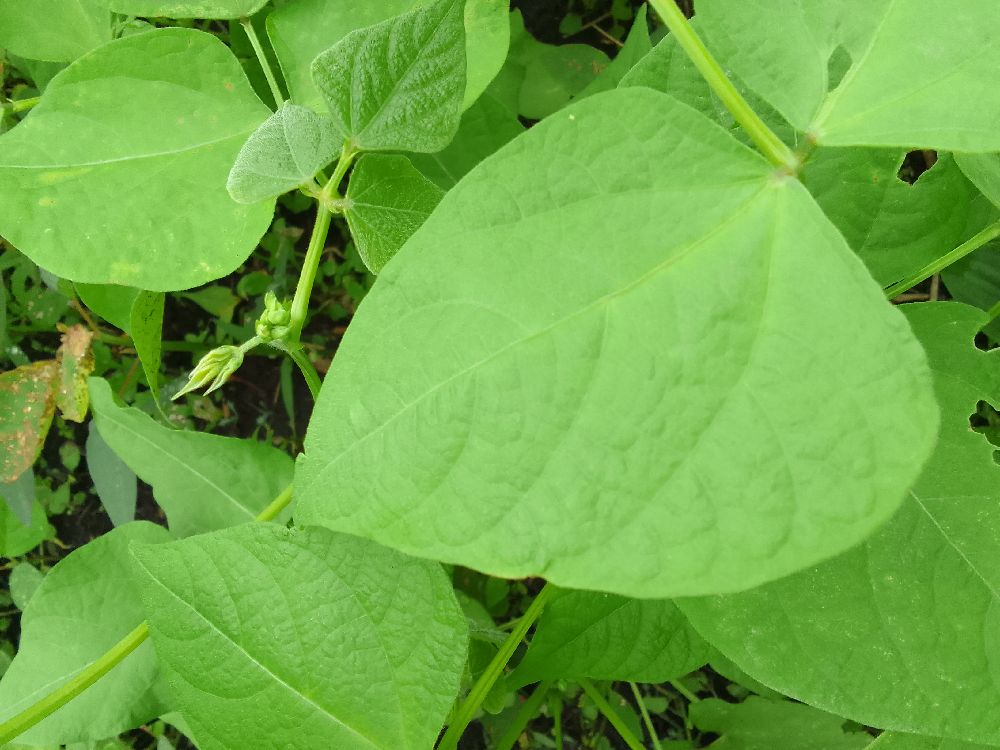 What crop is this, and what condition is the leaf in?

common bean, healthy
